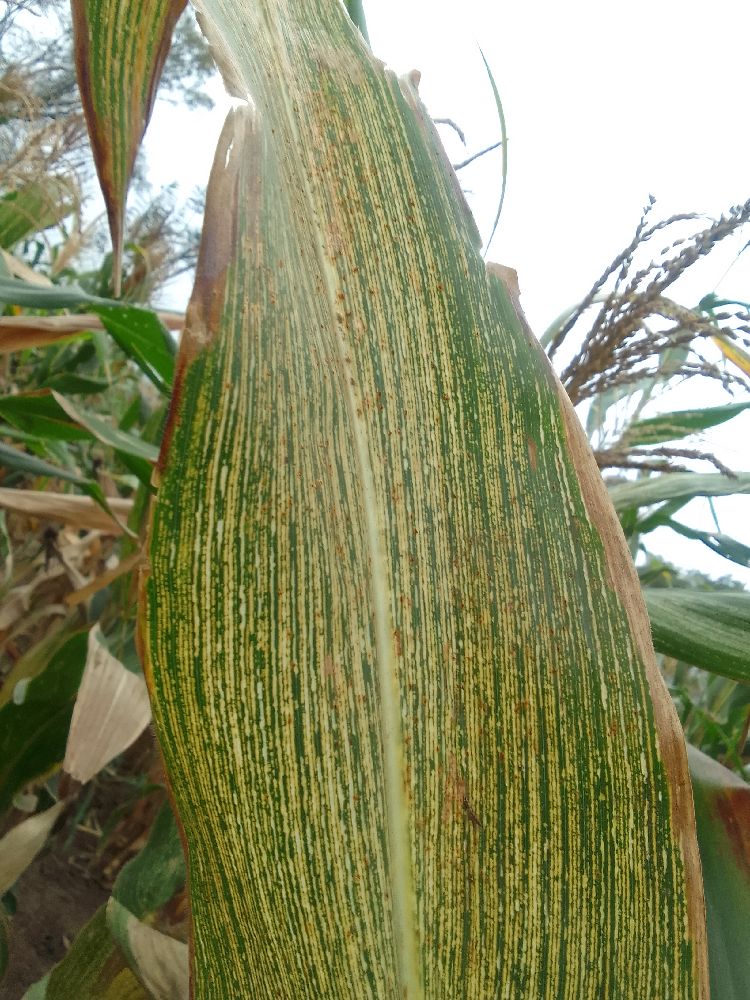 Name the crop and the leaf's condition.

maize, maize streak virus
